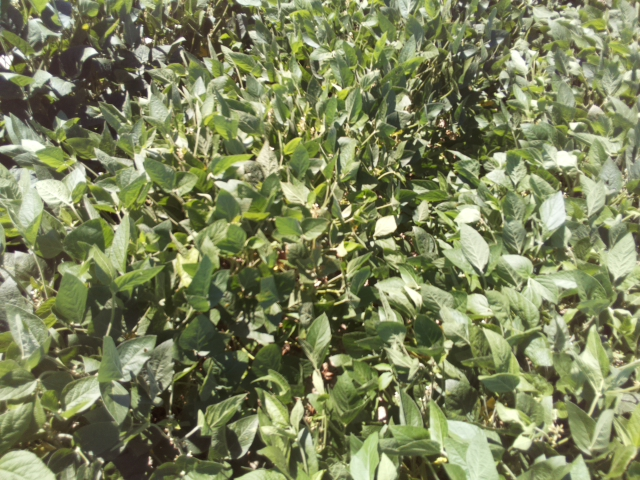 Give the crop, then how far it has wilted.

soybean, slight leaflet or petiole turgor loss in upper canopy
